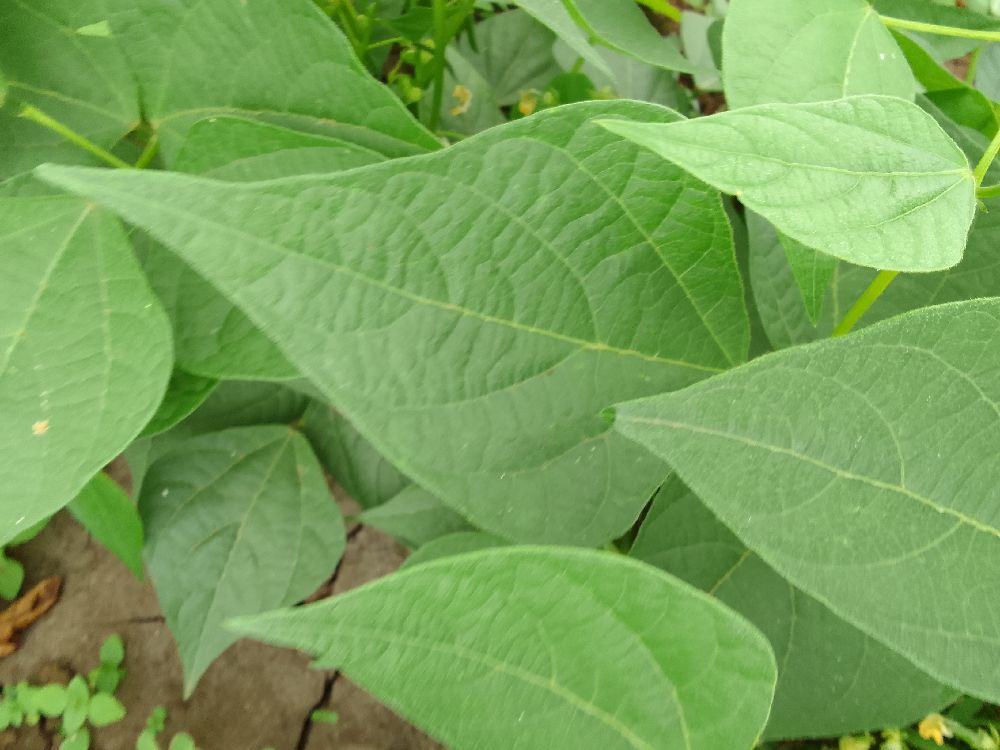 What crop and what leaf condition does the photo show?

common bean, healthy
